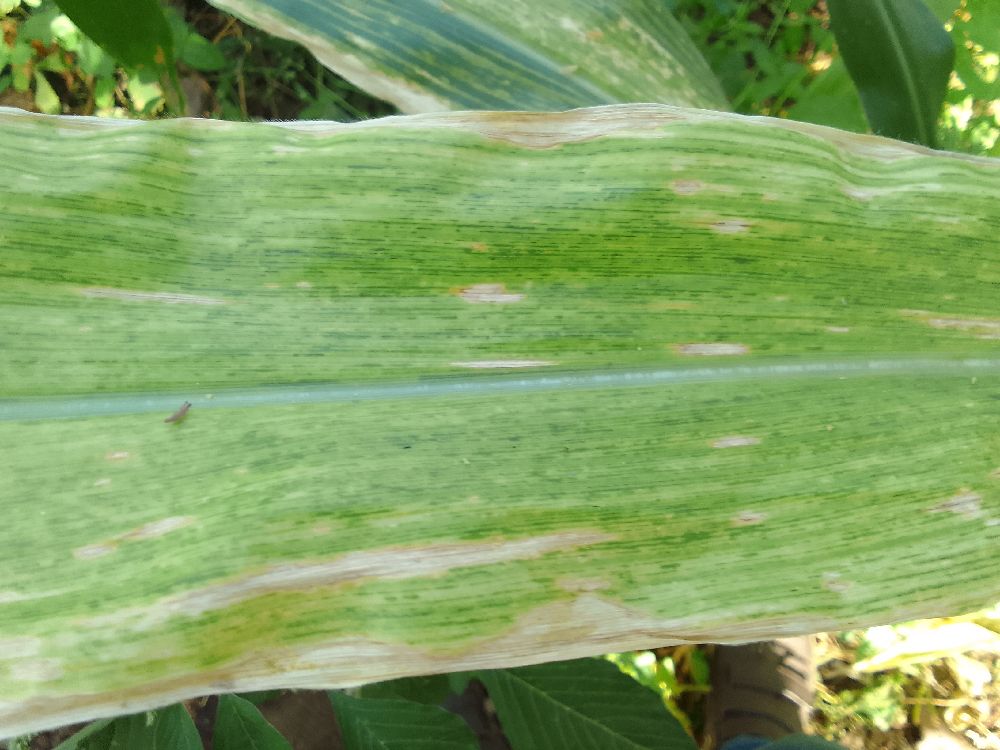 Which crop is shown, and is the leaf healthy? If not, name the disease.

maize, maize lethal necrosis
